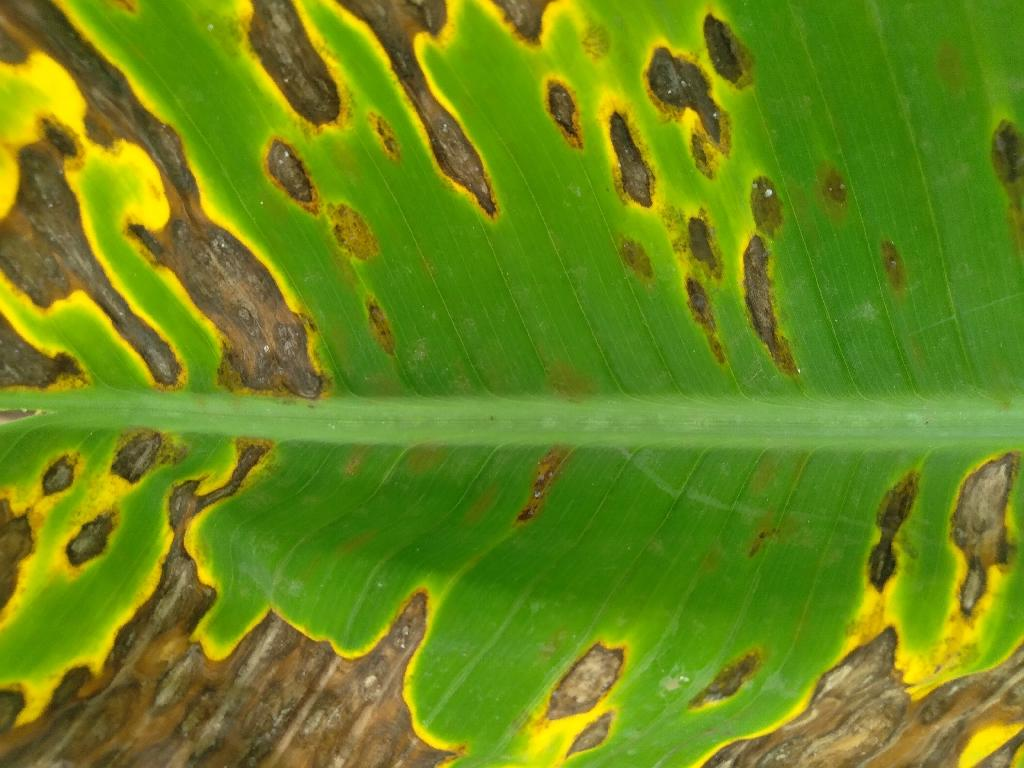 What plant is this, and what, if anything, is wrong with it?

banana, black sigatoka
